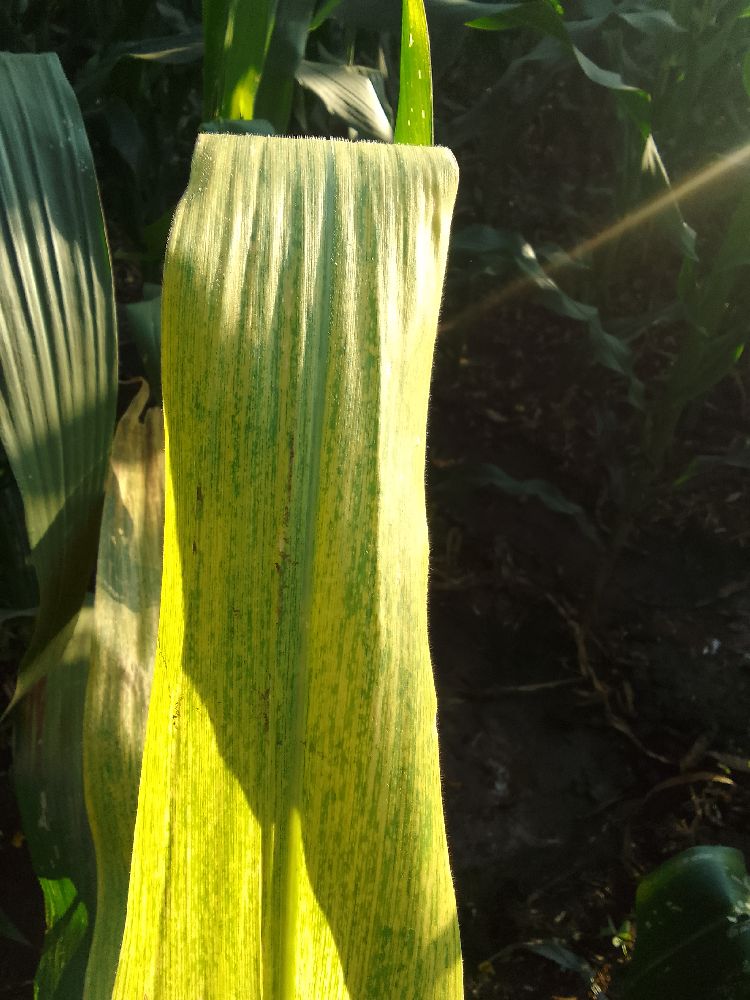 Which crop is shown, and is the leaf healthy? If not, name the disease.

maize, maize lethal necrosis
